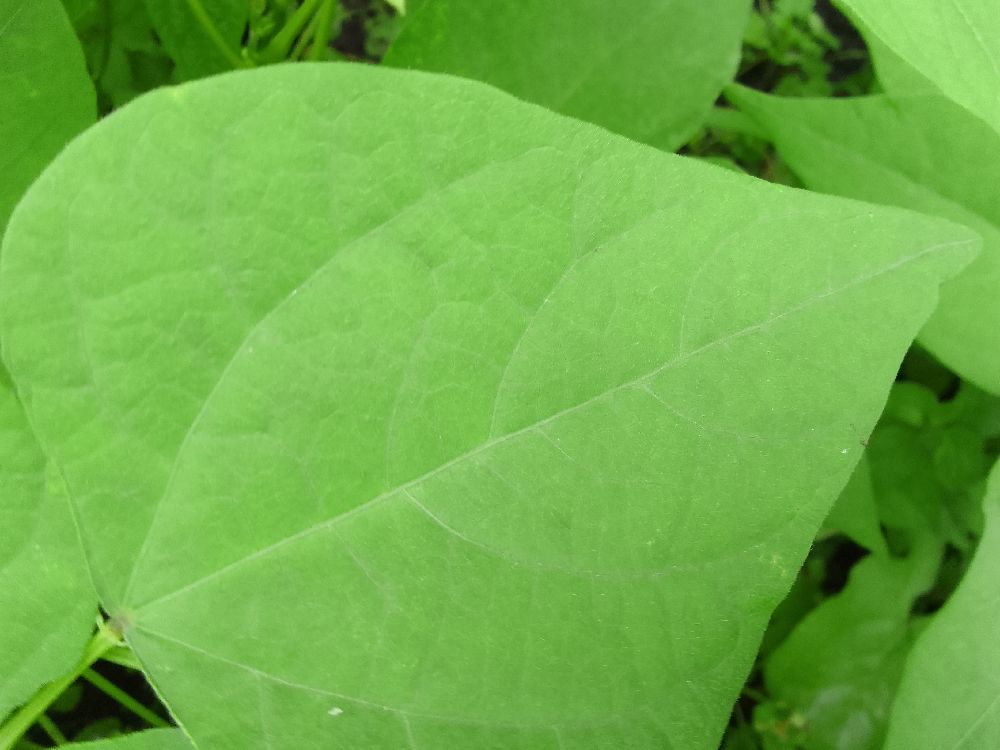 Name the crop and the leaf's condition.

common bean, healthy
